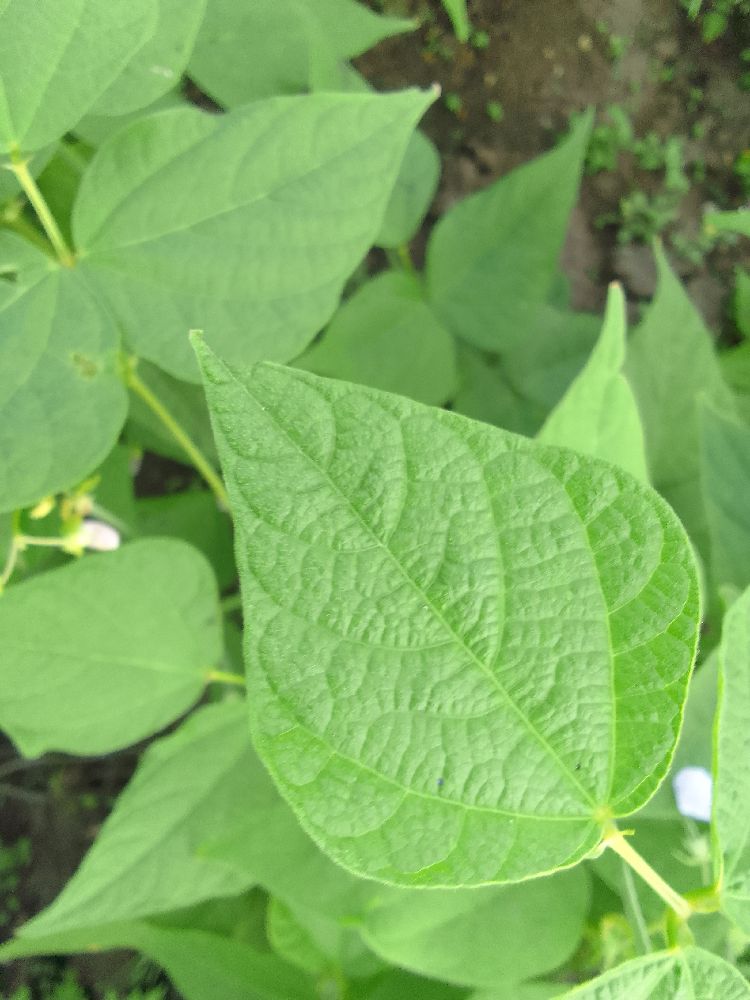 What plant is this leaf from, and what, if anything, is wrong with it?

common bean, healthy
